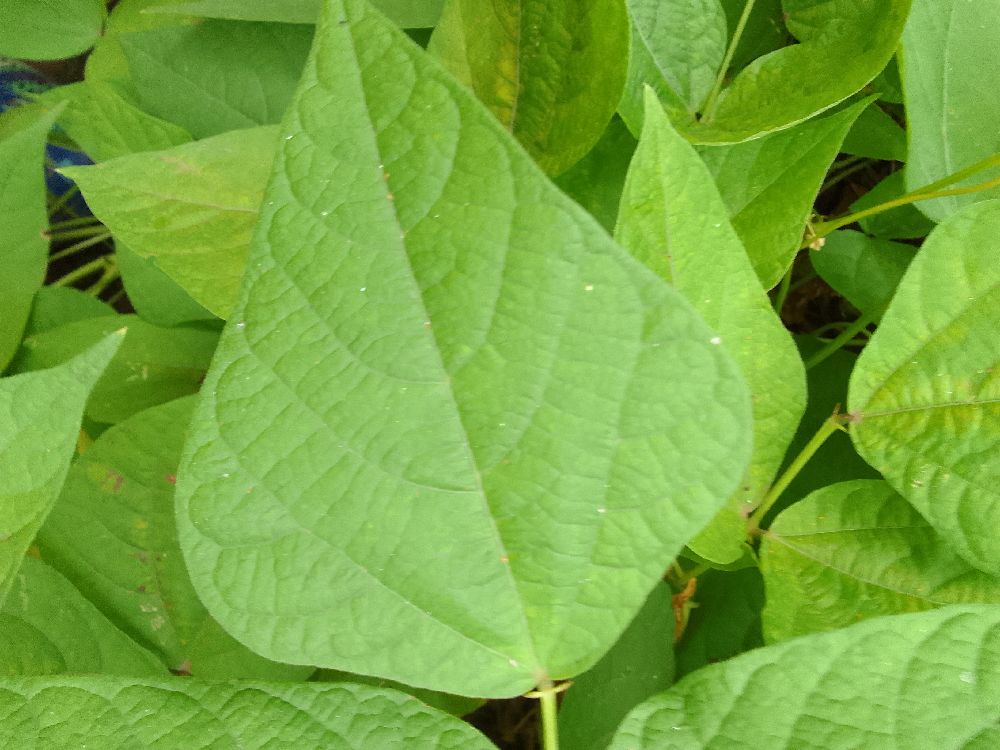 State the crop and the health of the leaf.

common bean, healthy
